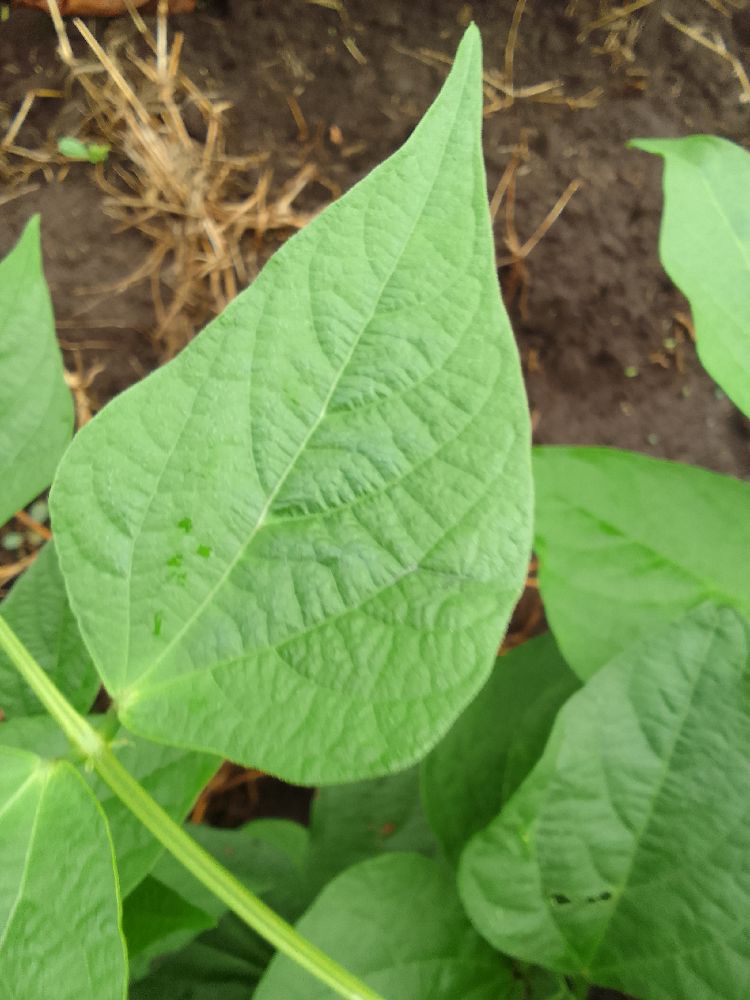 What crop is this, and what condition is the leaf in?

common bean, healthy
